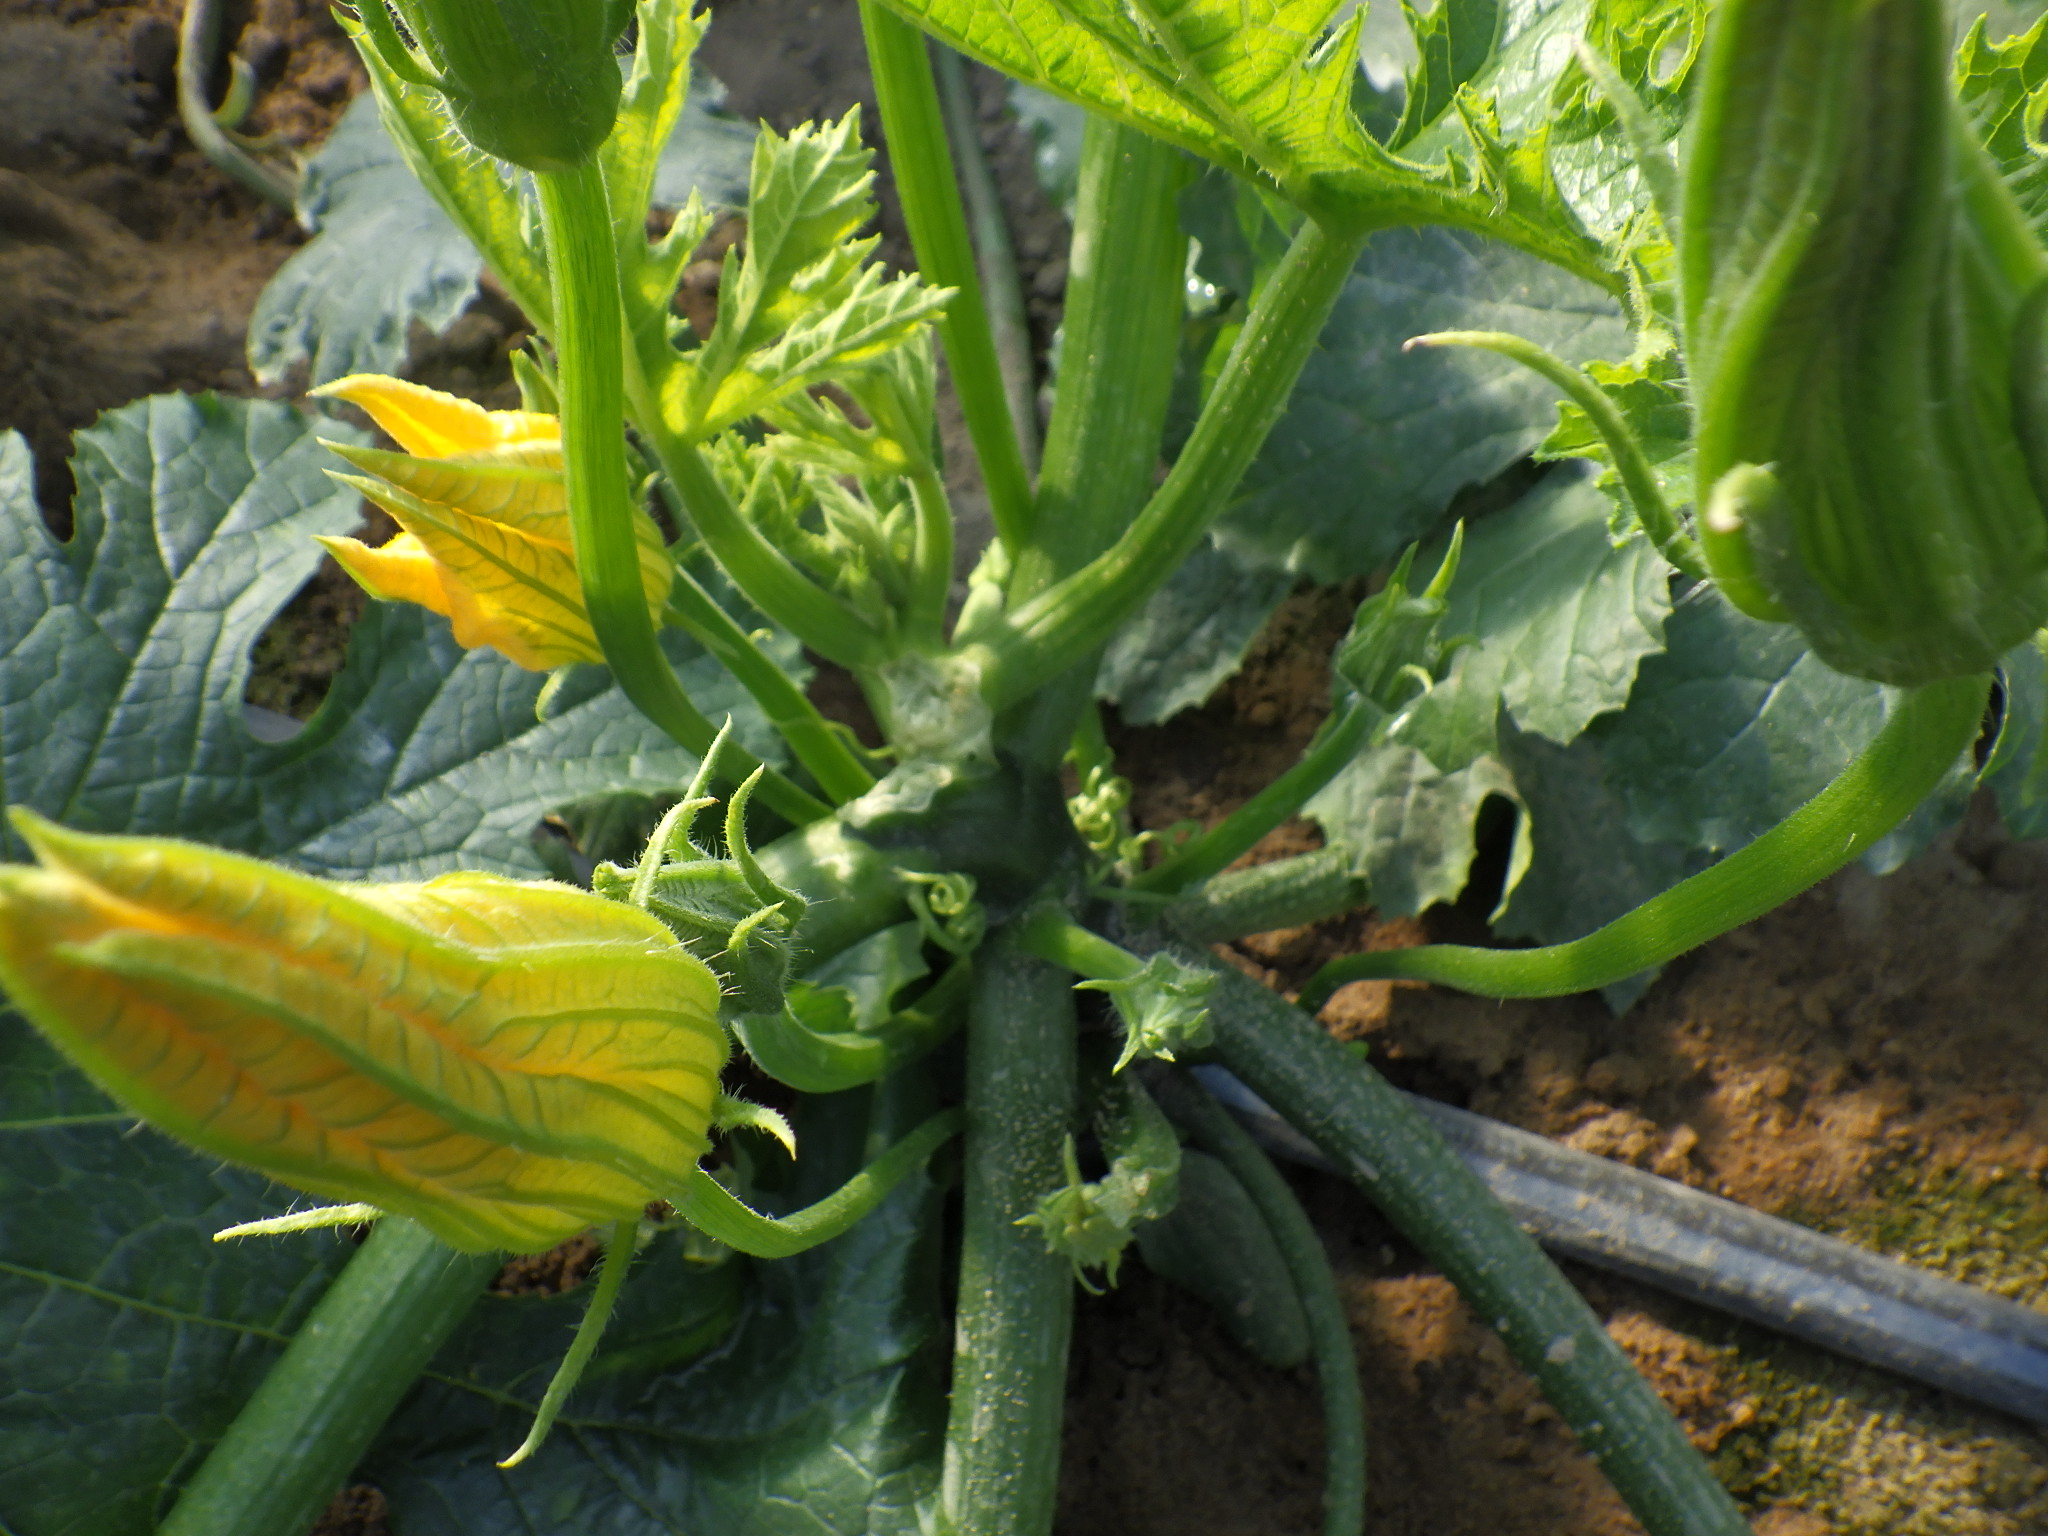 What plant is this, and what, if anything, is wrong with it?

zucchini, healthy
